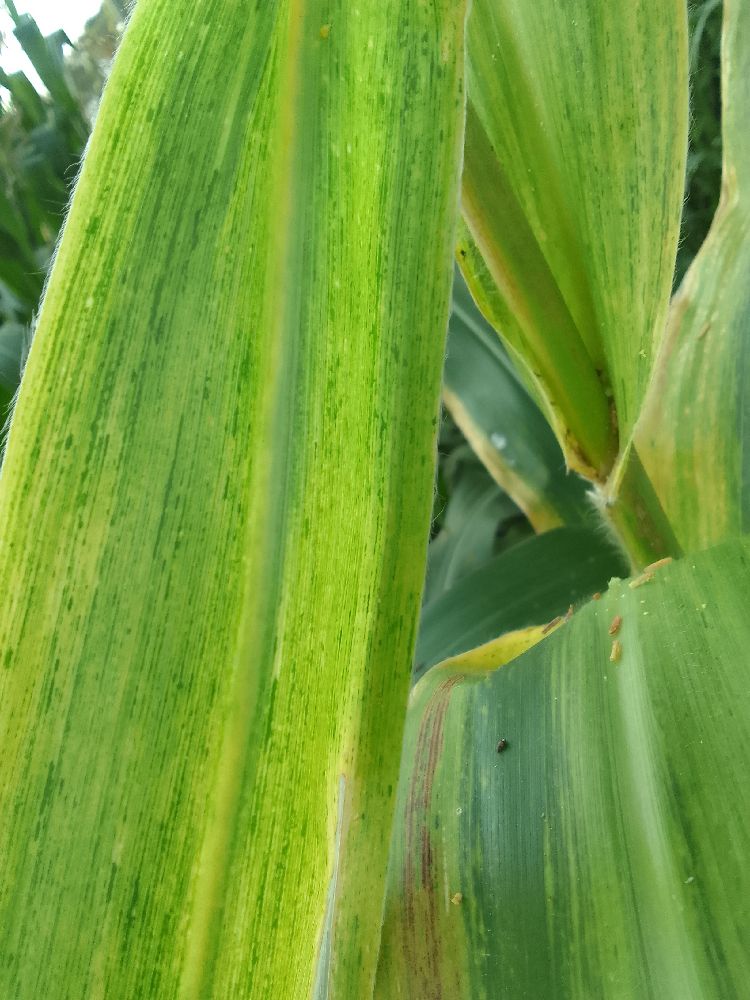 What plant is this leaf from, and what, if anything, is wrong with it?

maize, maize lethal necrosis
